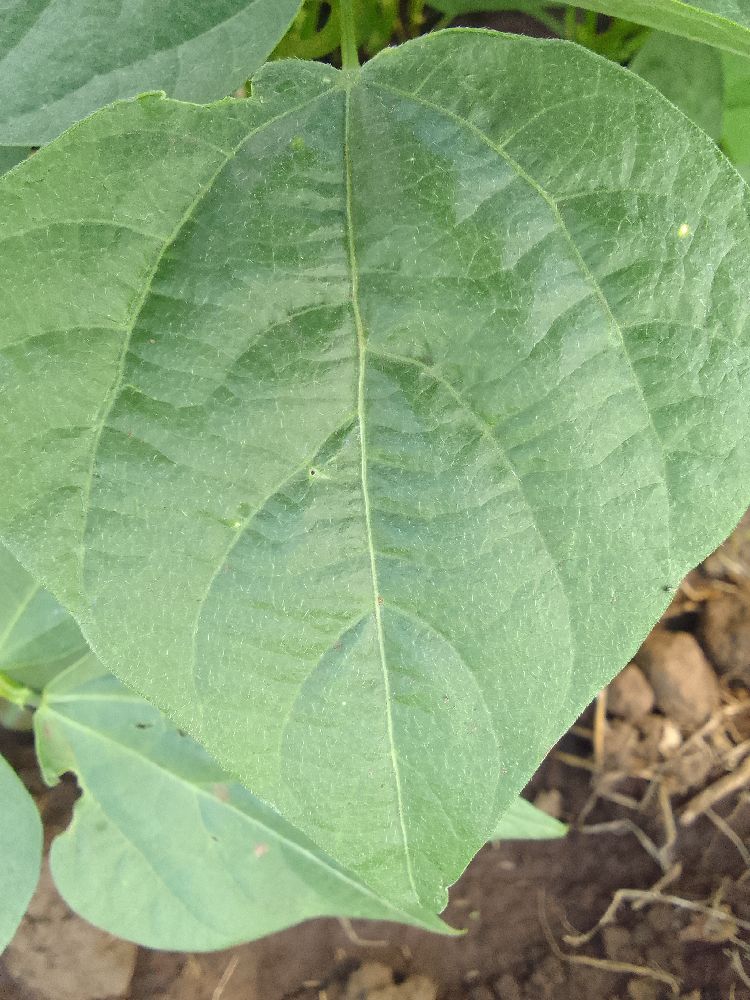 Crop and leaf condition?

common bean, healthy
